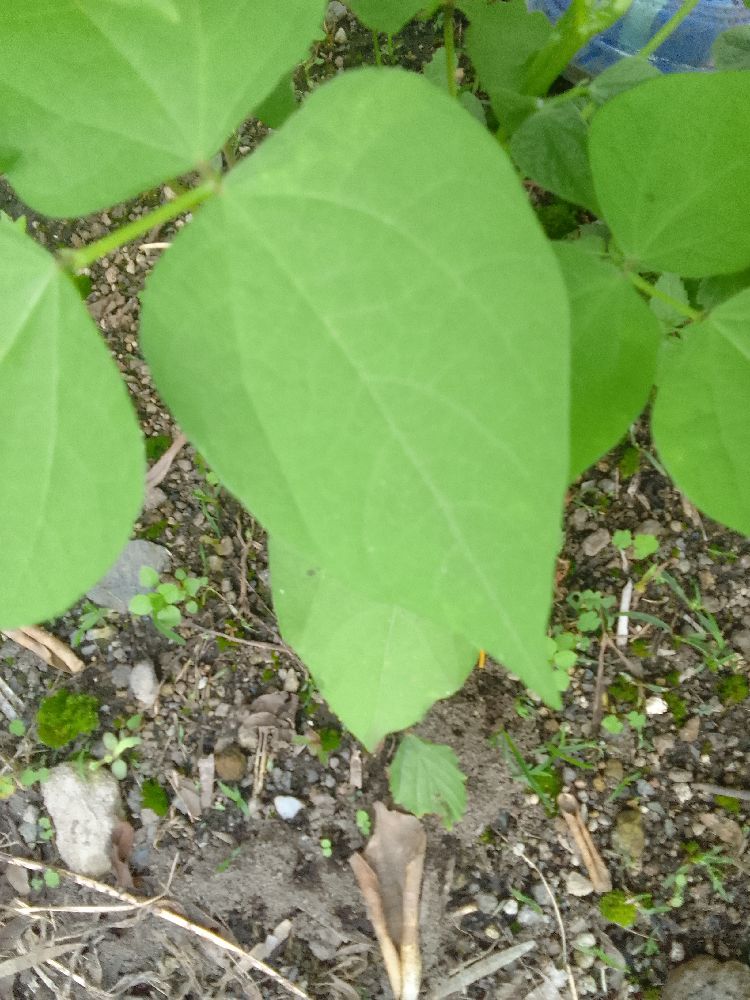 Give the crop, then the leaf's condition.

common bean, healthy
